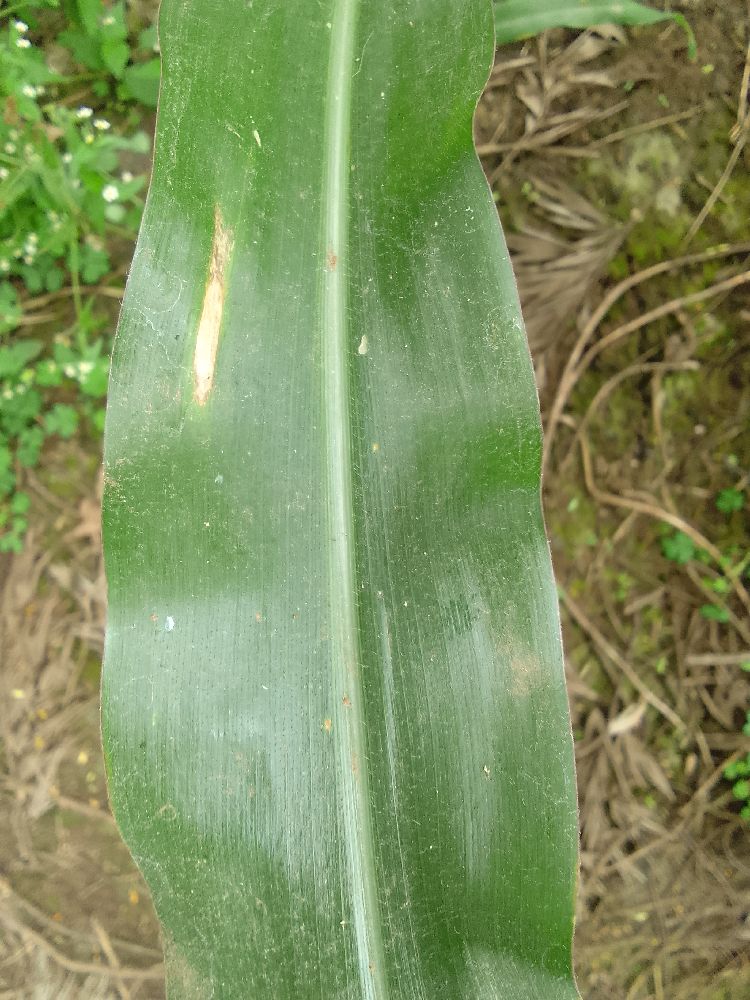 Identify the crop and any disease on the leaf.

maize, healthy
